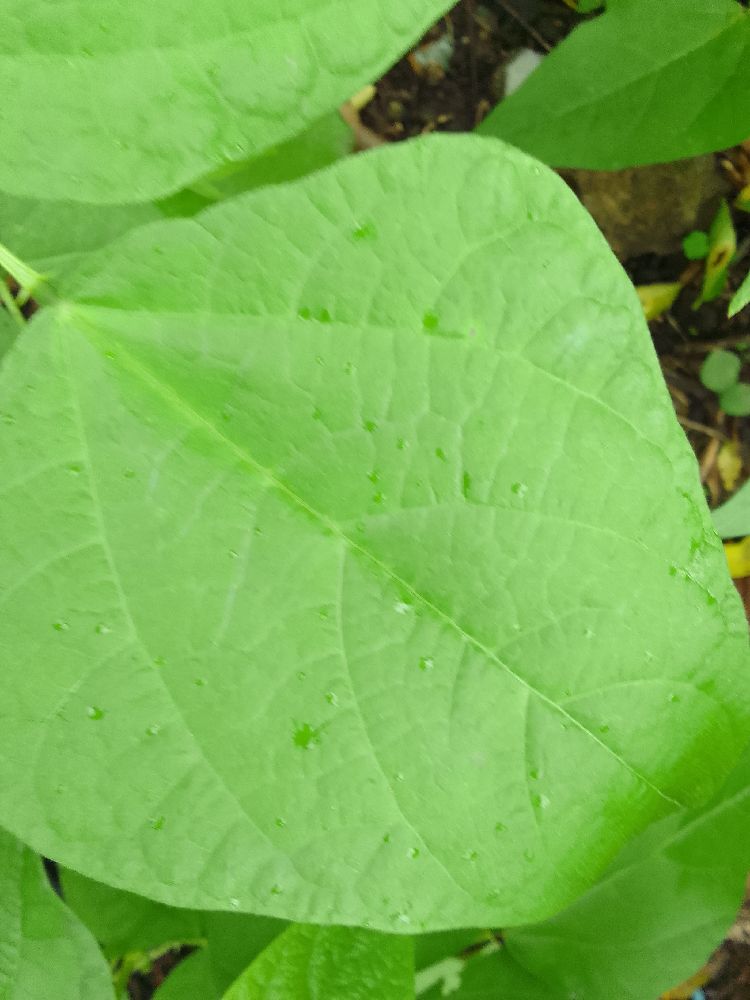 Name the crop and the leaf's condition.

common bean, healthy
